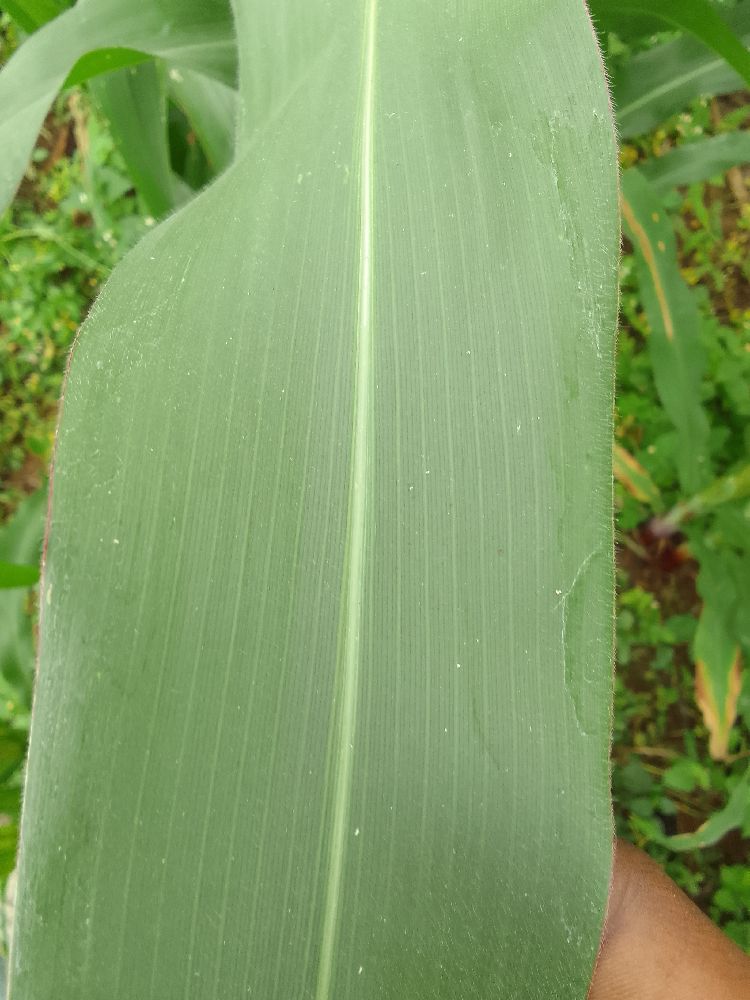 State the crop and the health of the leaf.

maize, healthy
